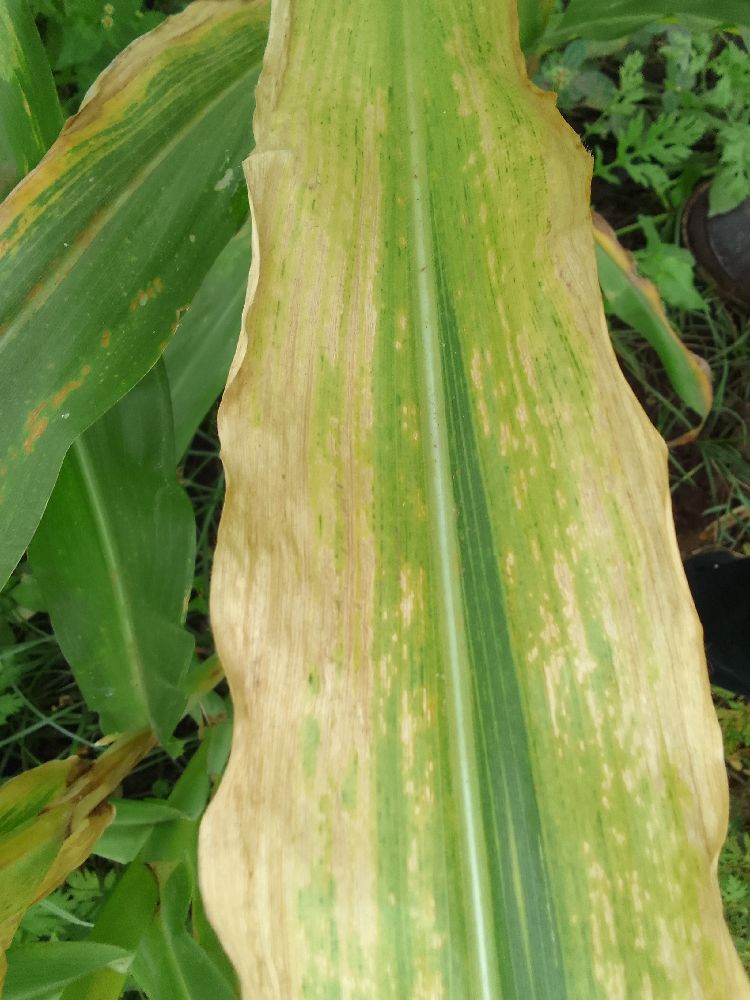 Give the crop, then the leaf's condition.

maize, maize lethal necrosis
